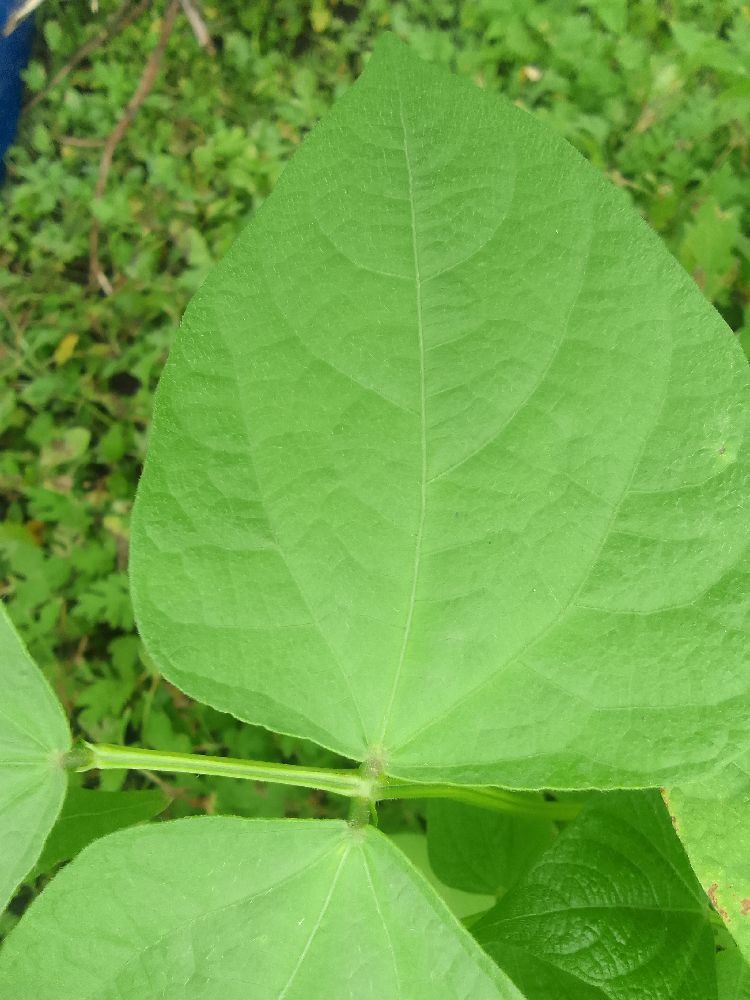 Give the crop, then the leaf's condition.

common bean, healthy
